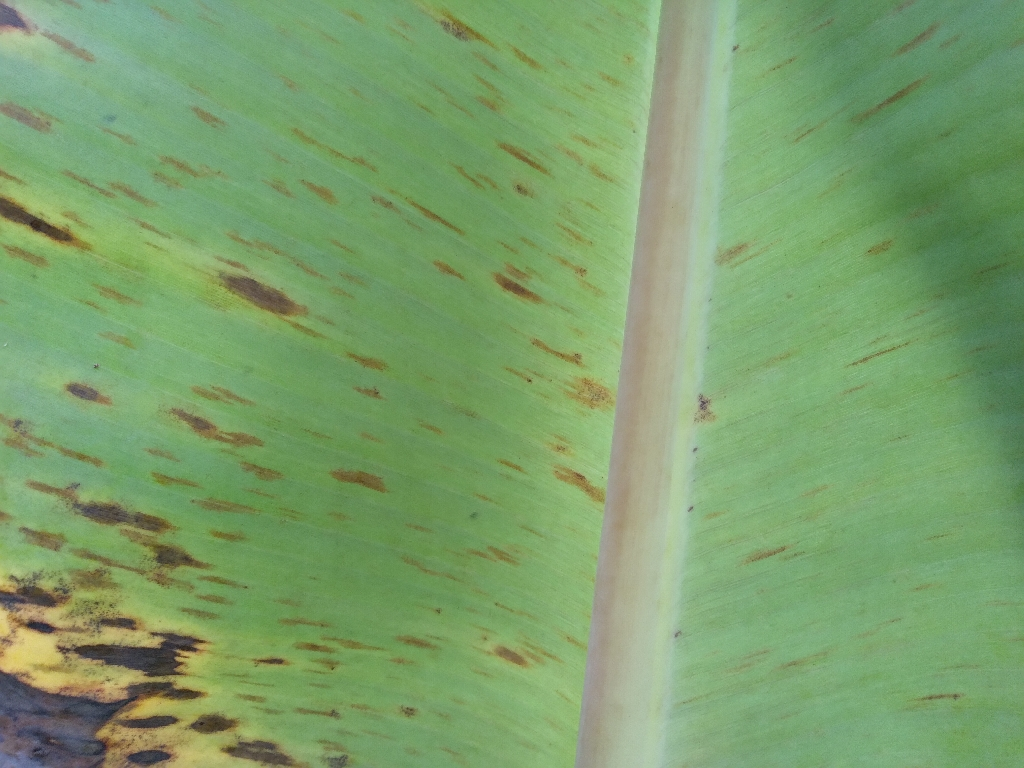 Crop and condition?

banana, black sigatoka
